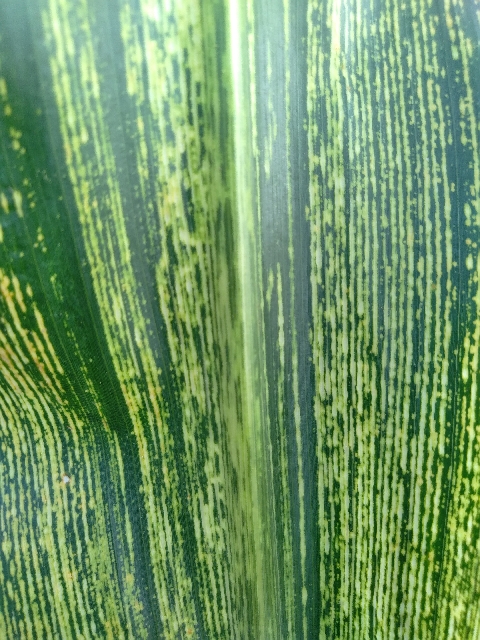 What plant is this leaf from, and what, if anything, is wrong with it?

maize, maize streak virus
